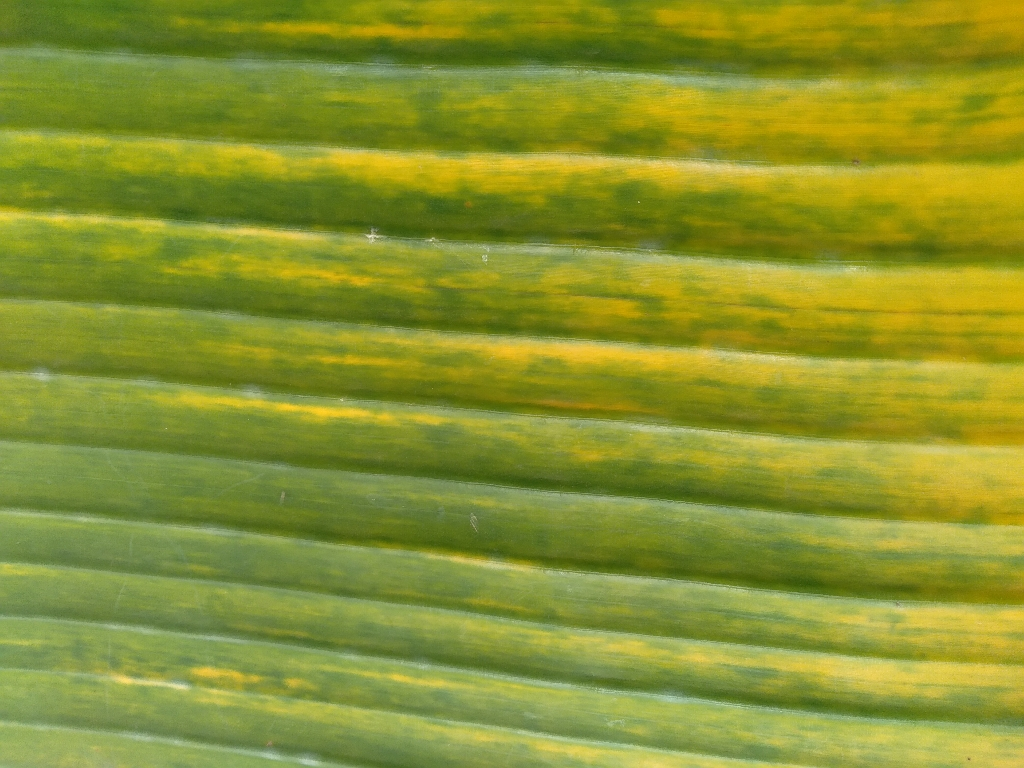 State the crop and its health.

banana, fusarium wilt race 1
